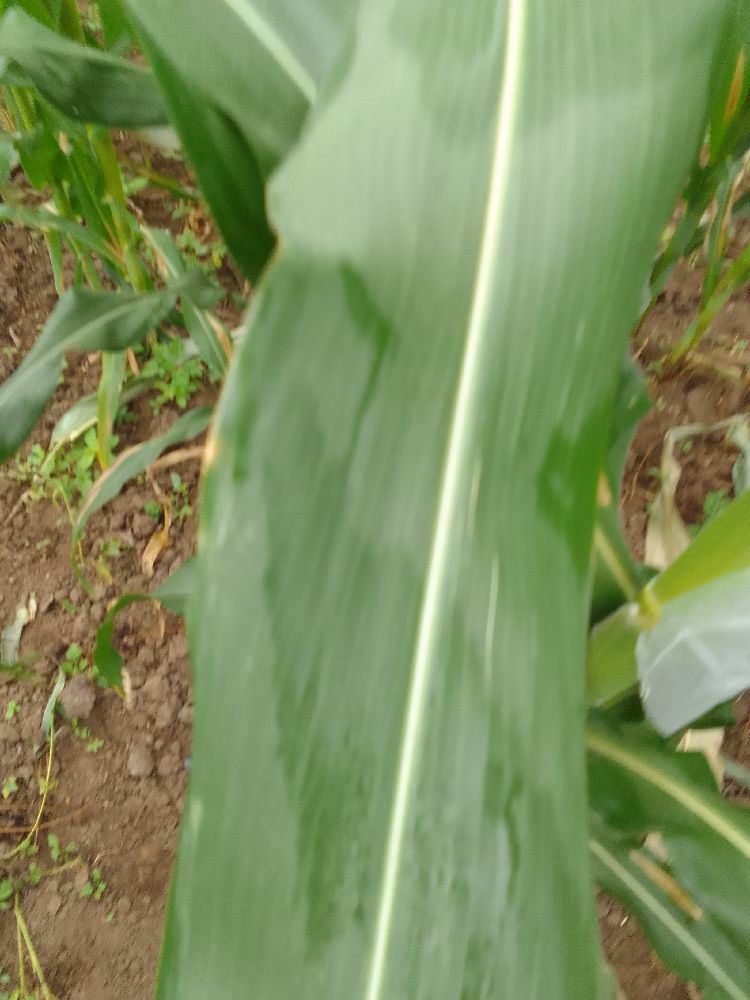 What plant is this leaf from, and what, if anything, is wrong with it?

maize, healthy
